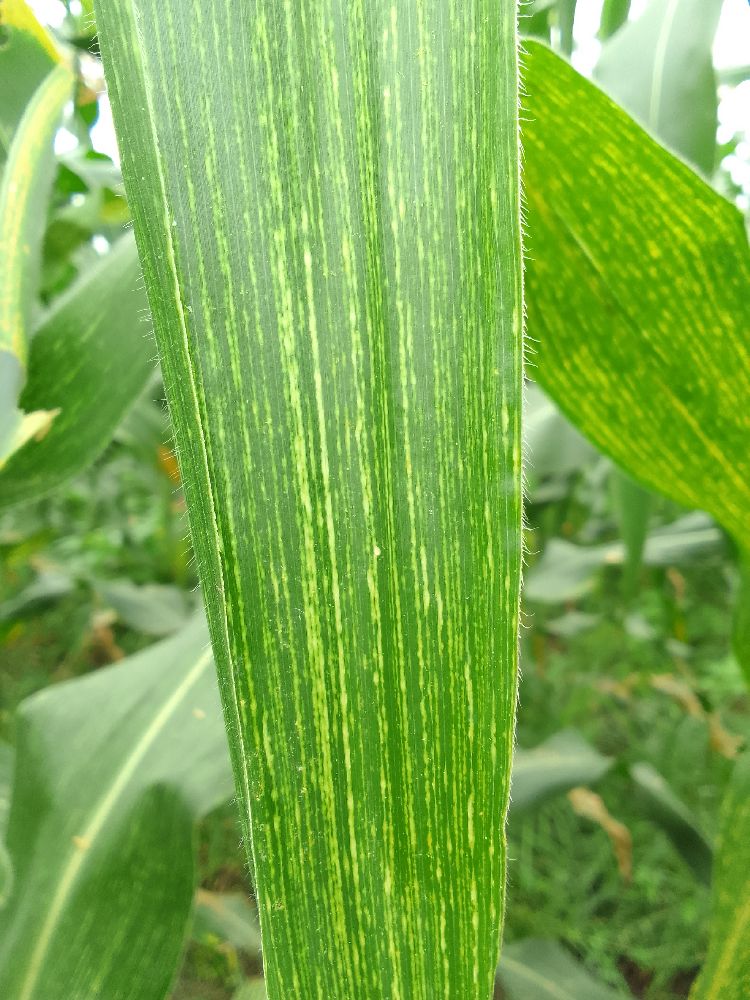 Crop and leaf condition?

maize, maize streak virus
